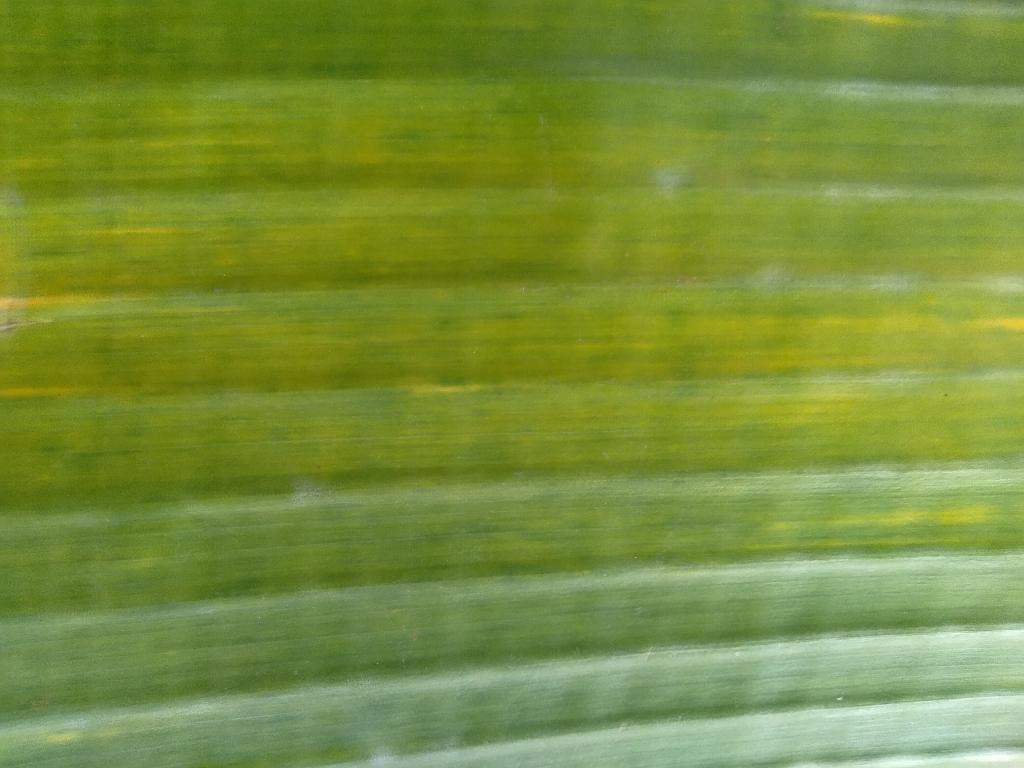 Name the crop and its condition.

banana, fusarium wilt race 1
